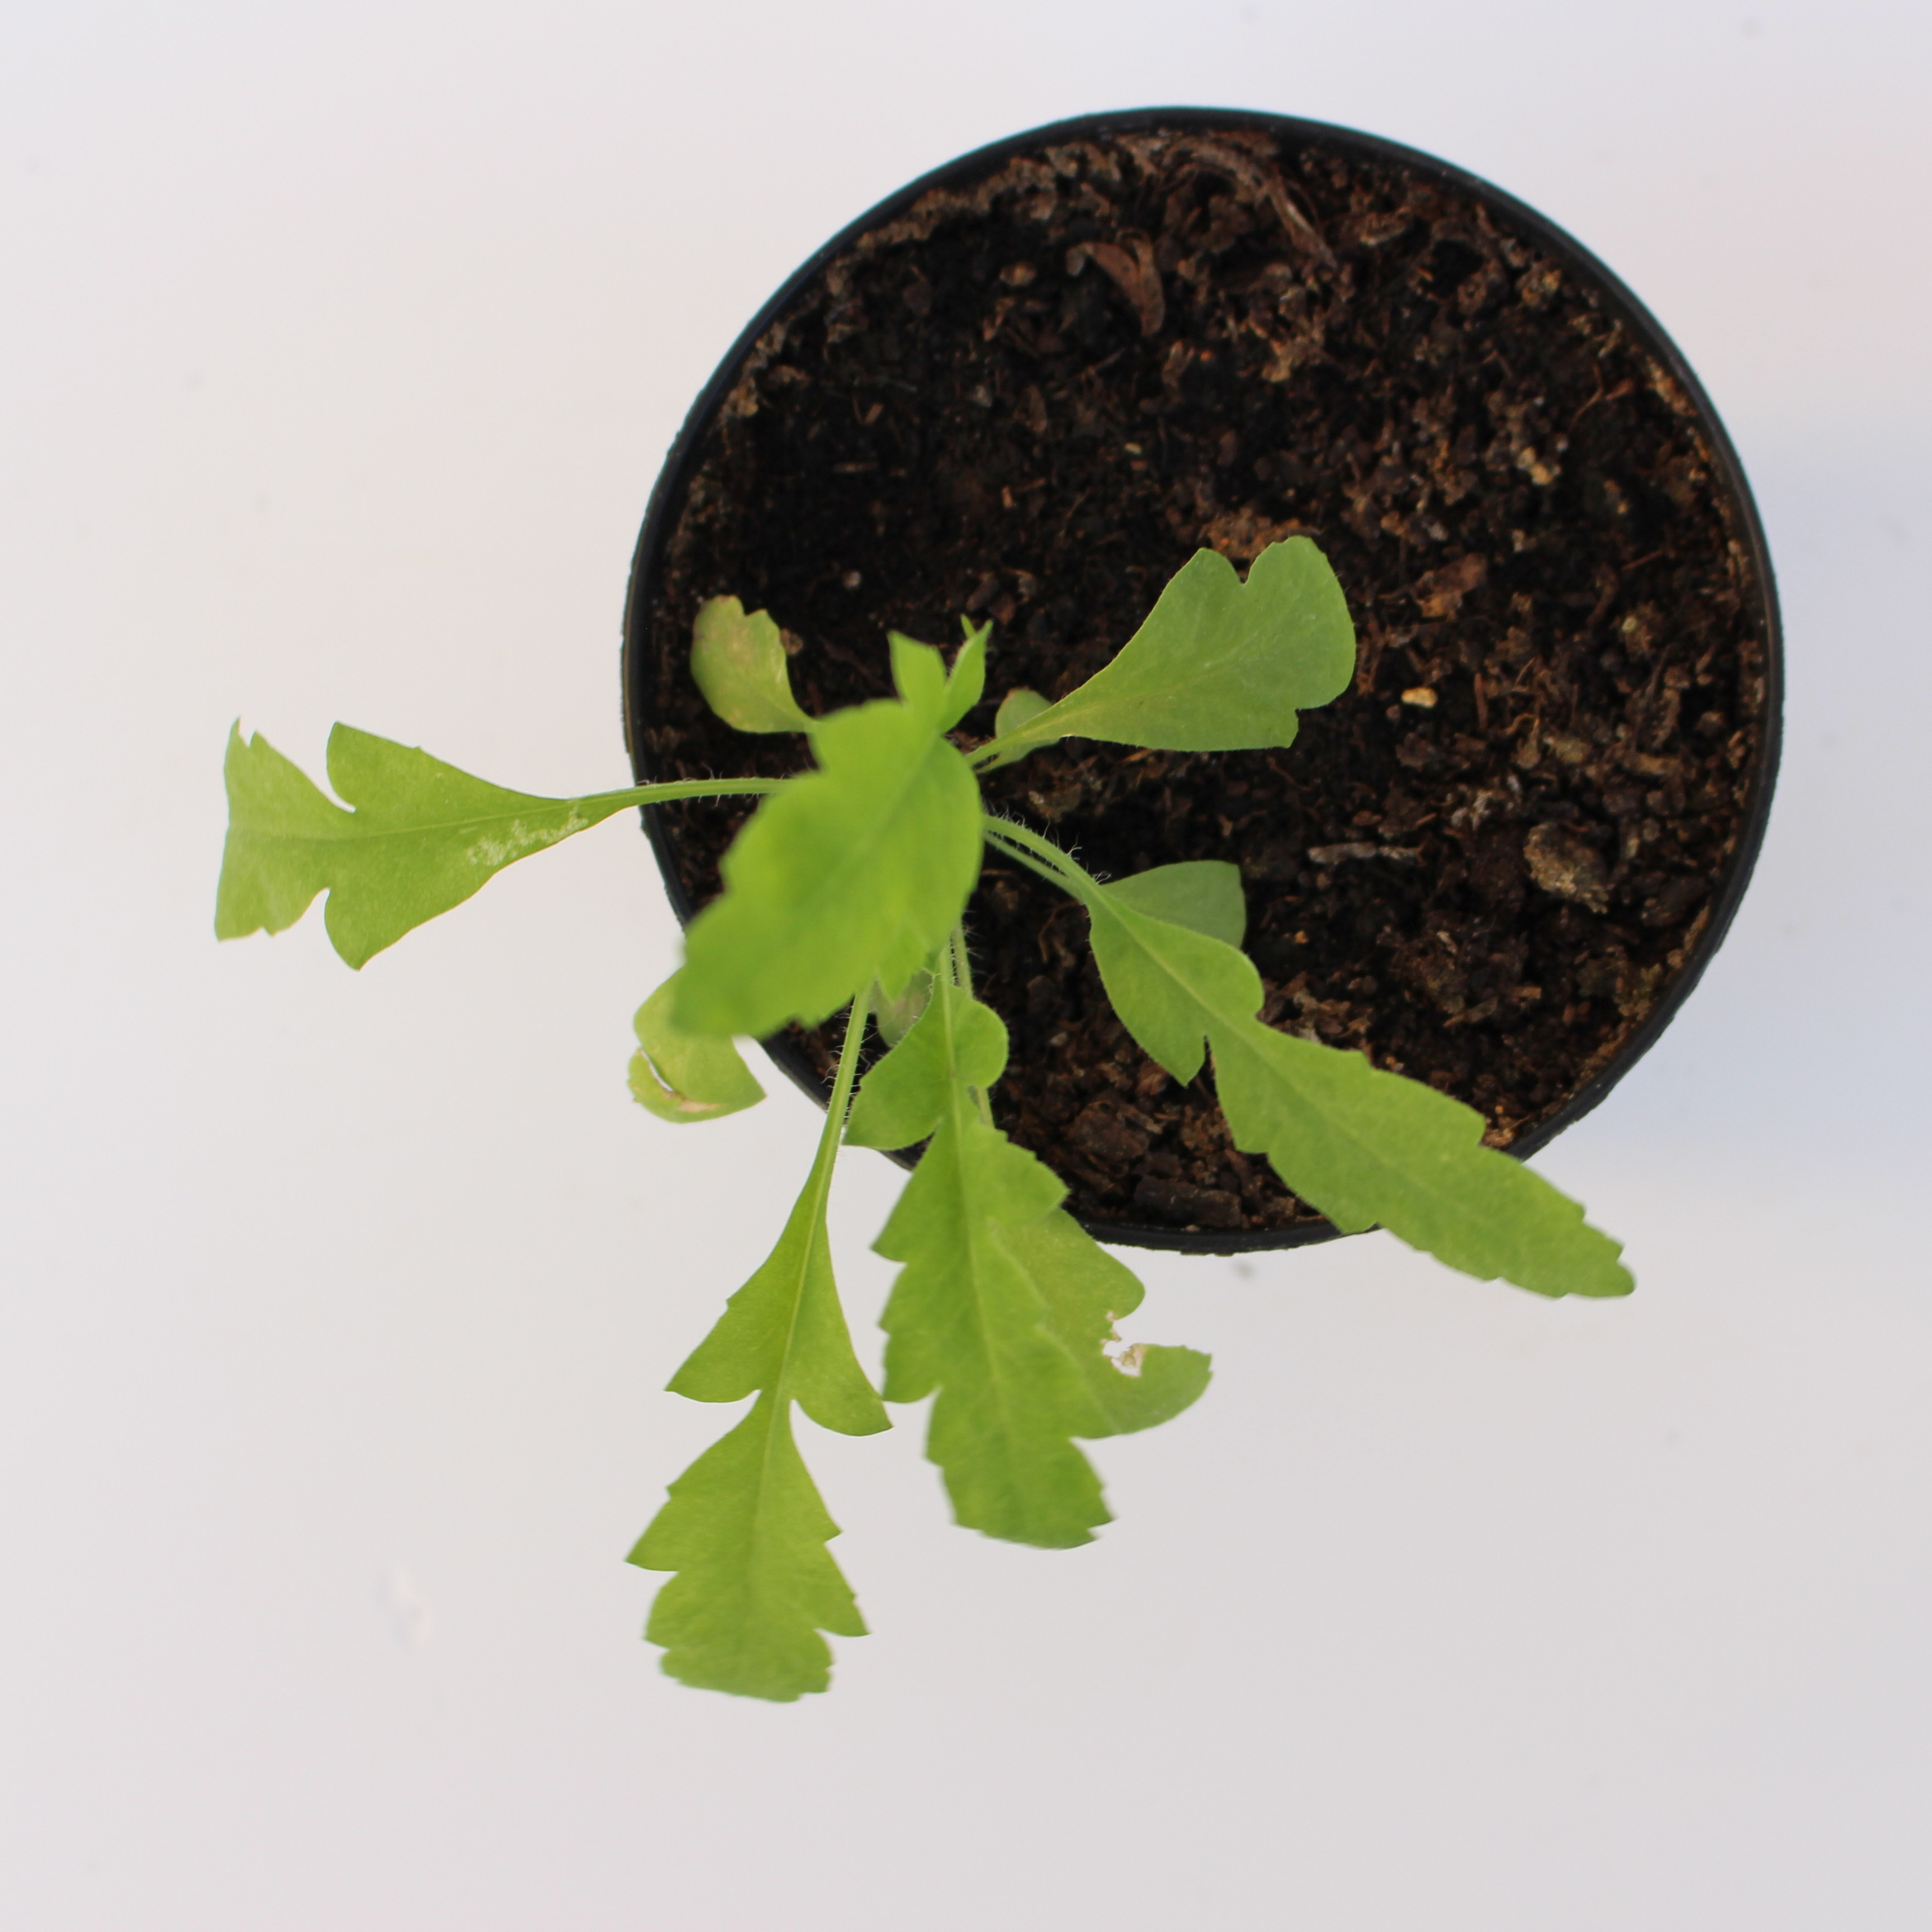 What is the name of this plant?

Papaver rhoeas
